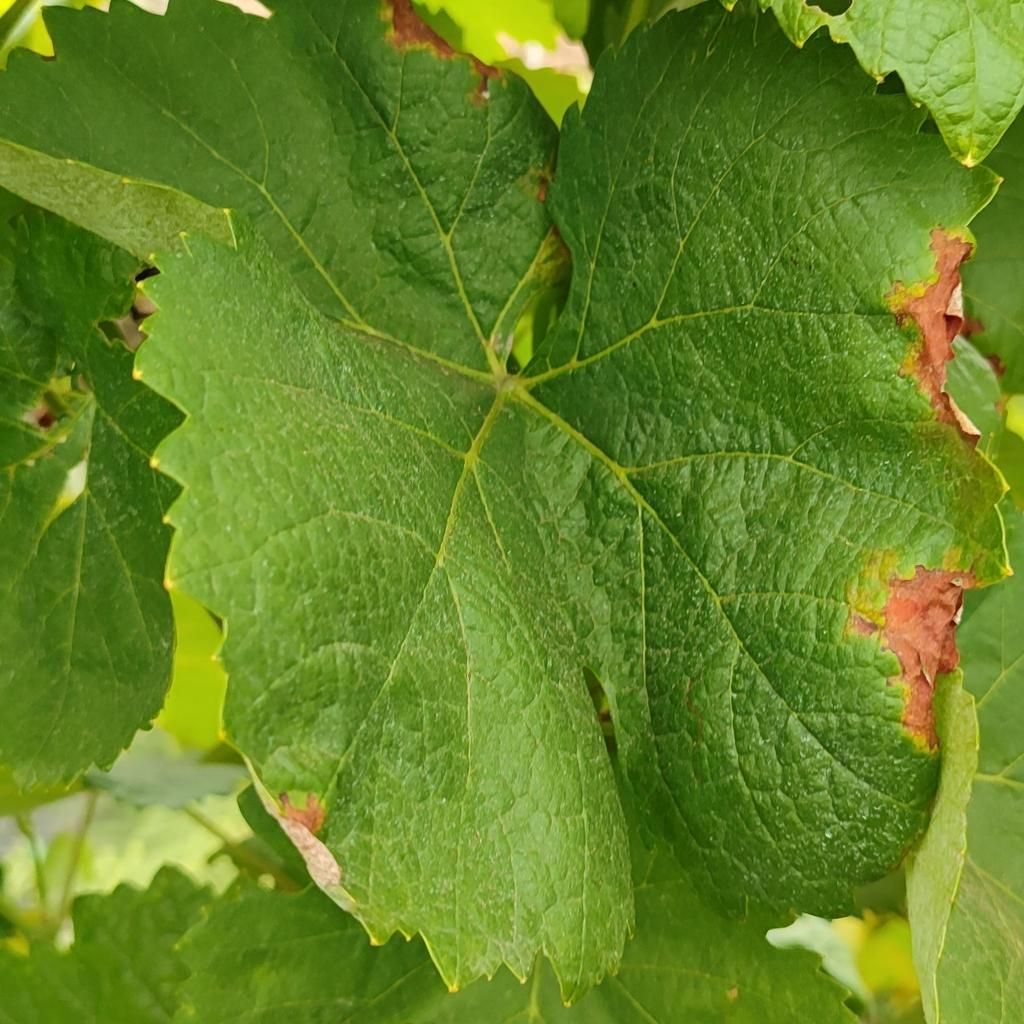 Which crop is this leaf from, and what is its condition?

grapevine, downy mildew
